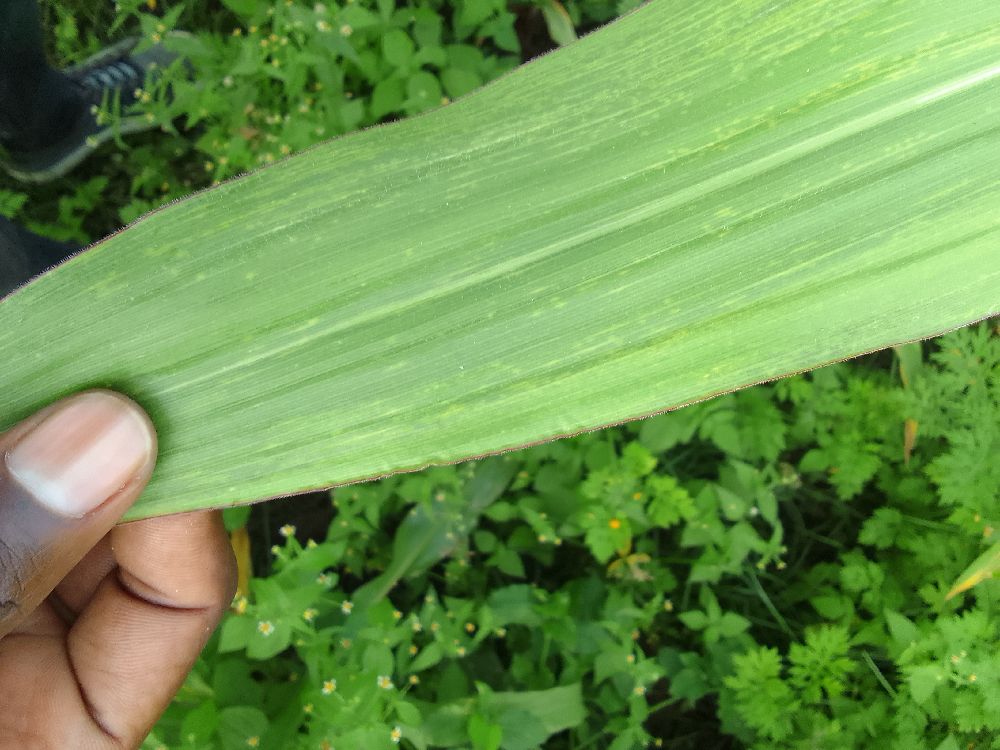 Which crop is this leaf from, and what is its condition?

maize, maize lethal necrosis
